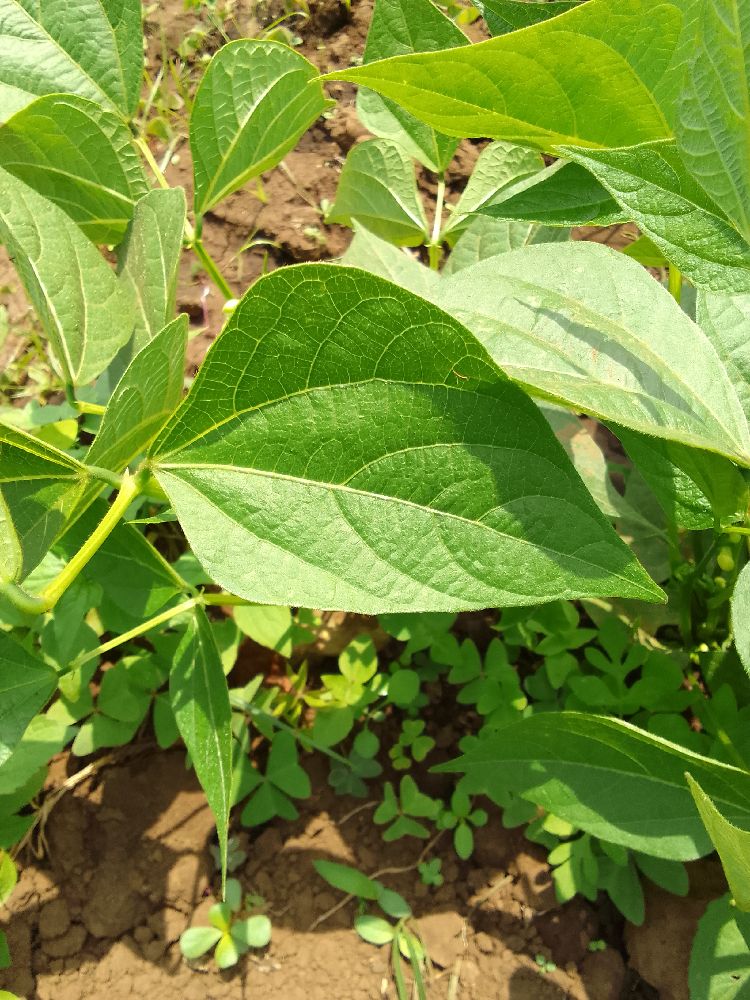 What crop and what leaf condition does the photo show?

common bean, healthy
